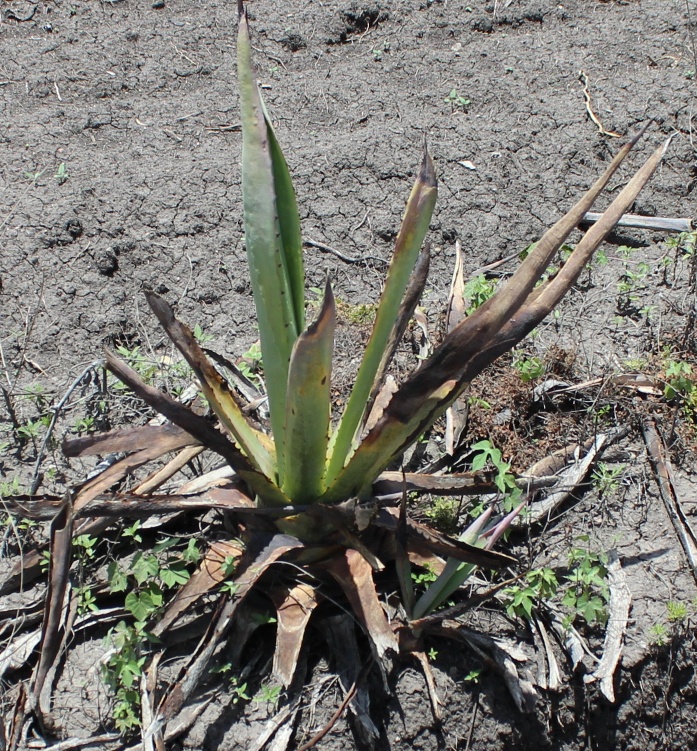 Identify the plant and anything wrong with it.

agave, sick
